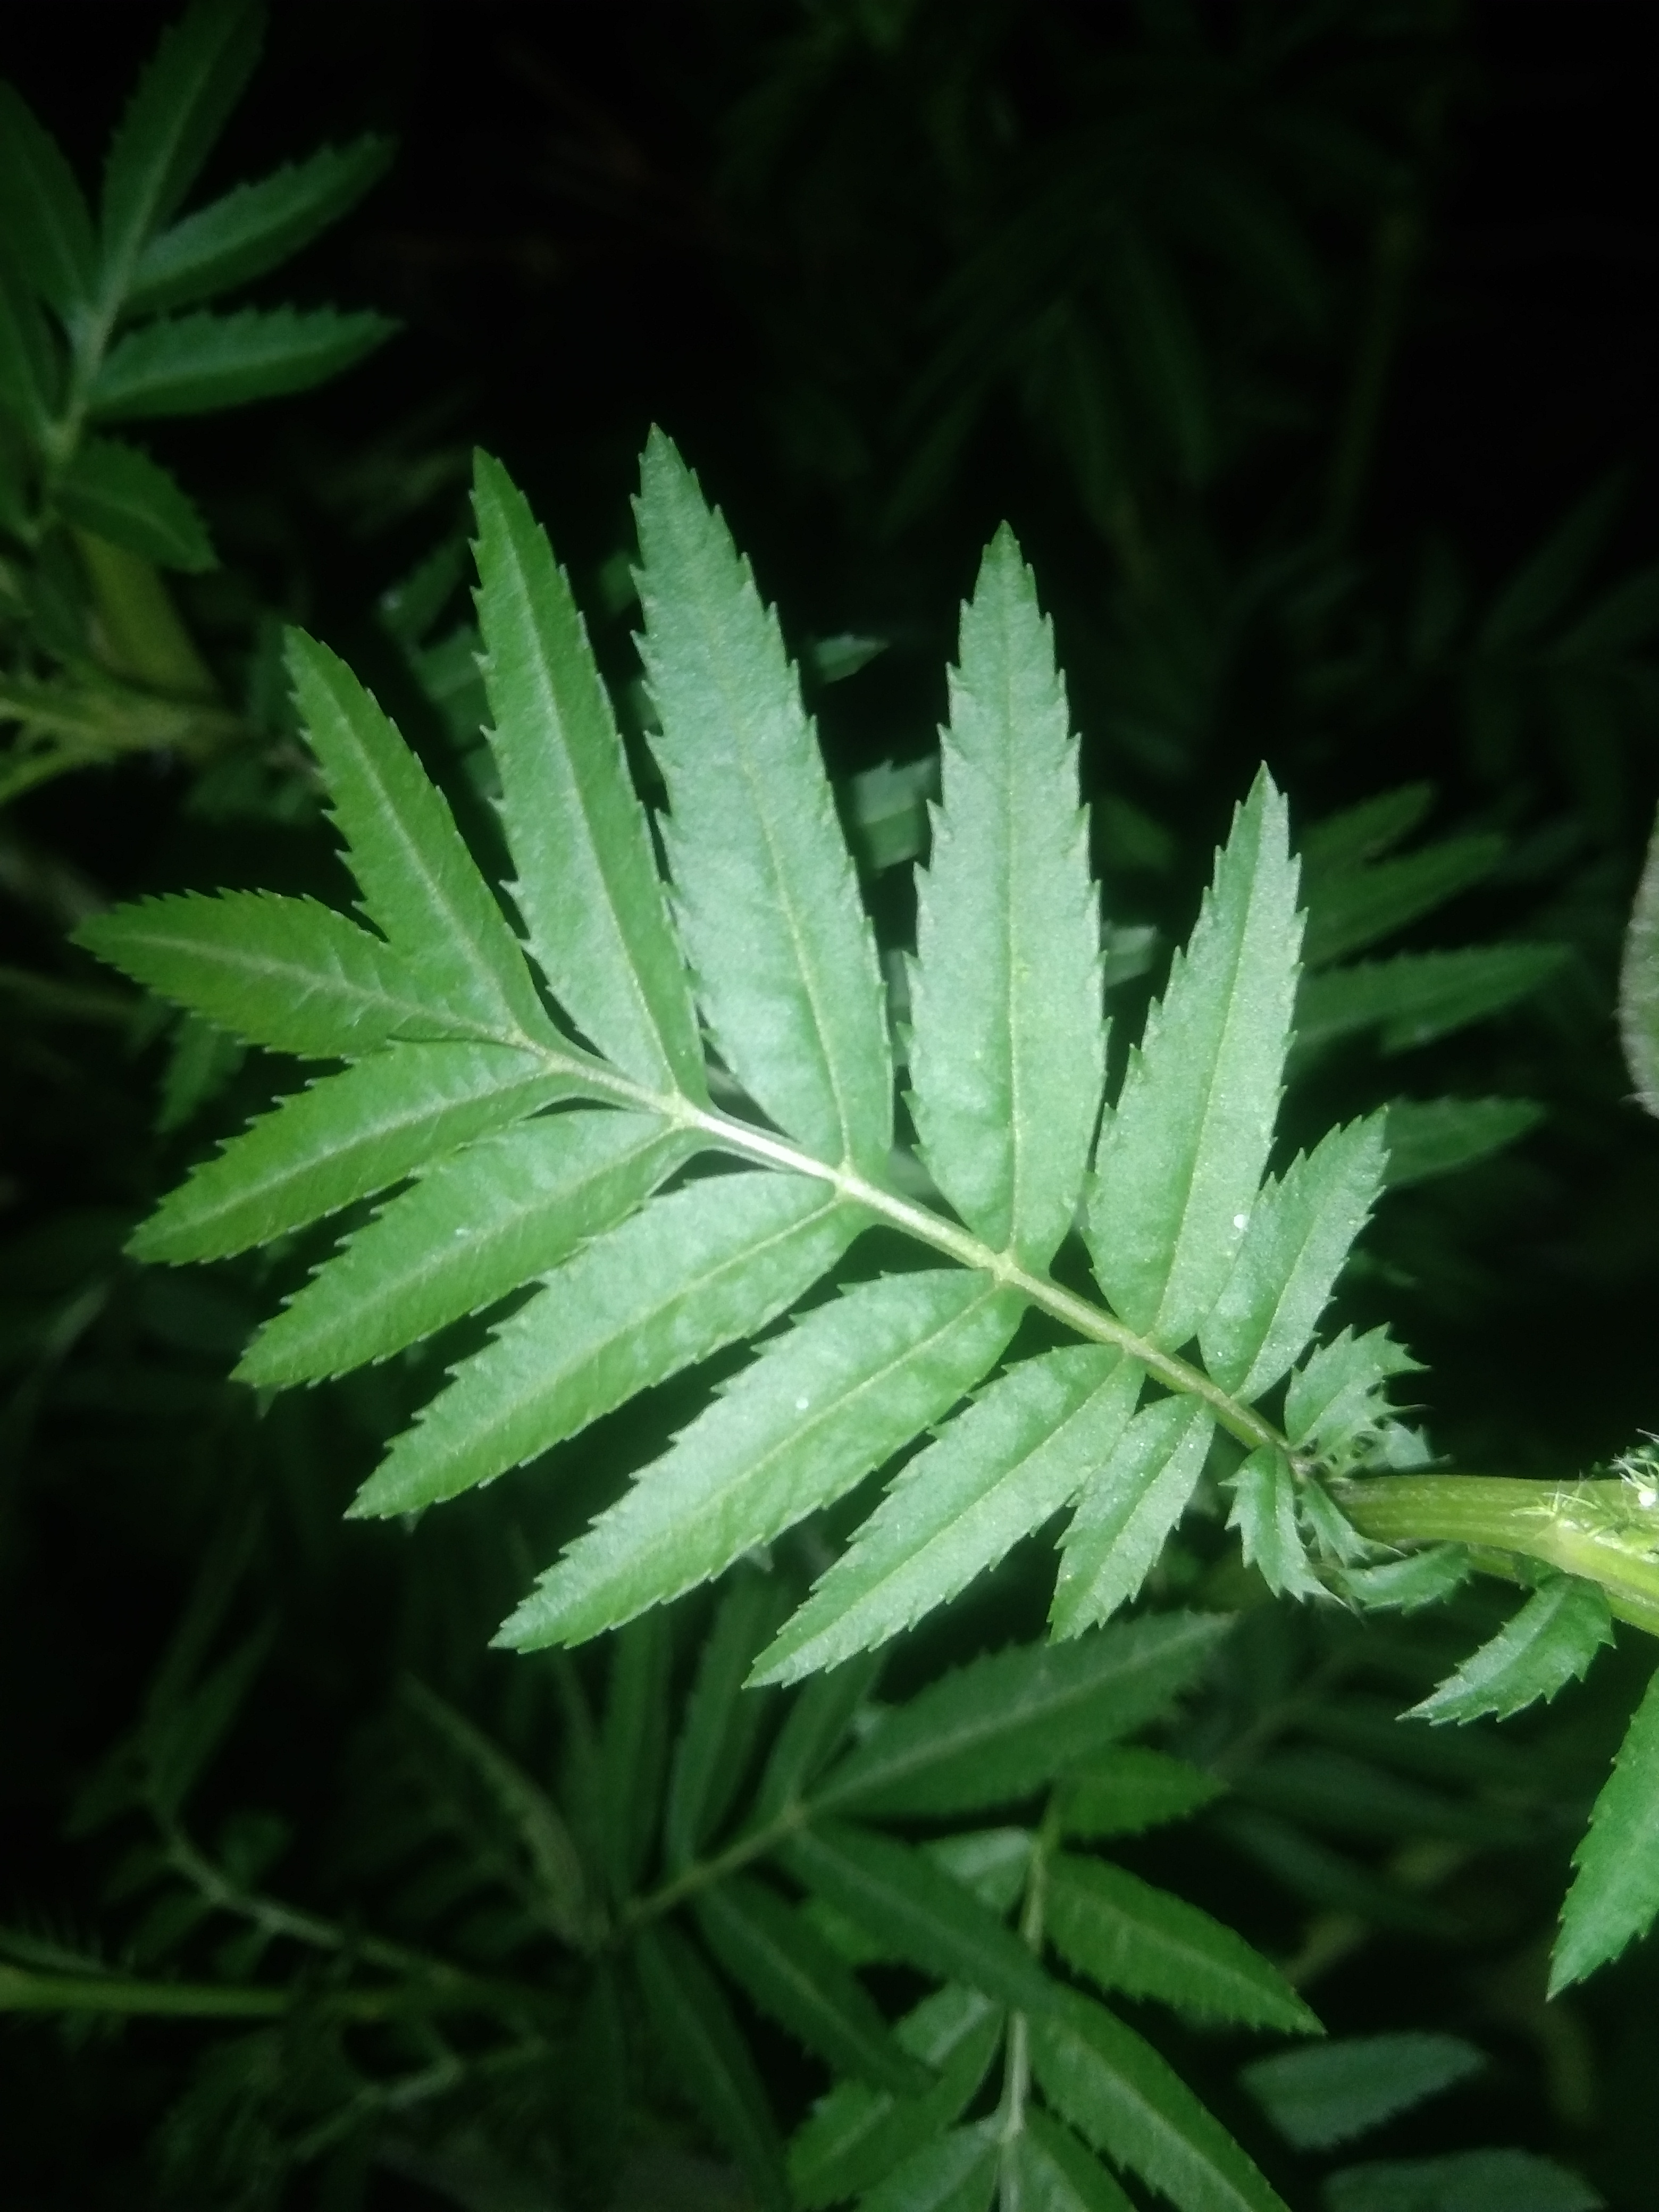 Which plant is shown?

marigold
